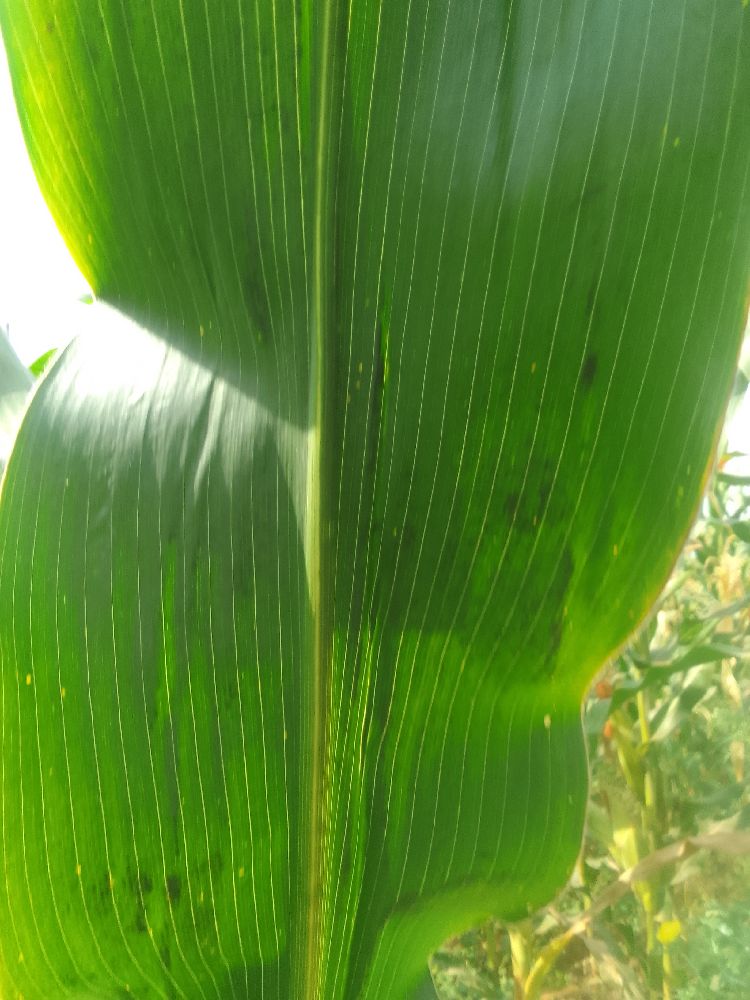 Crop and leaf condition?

maize, healthy
